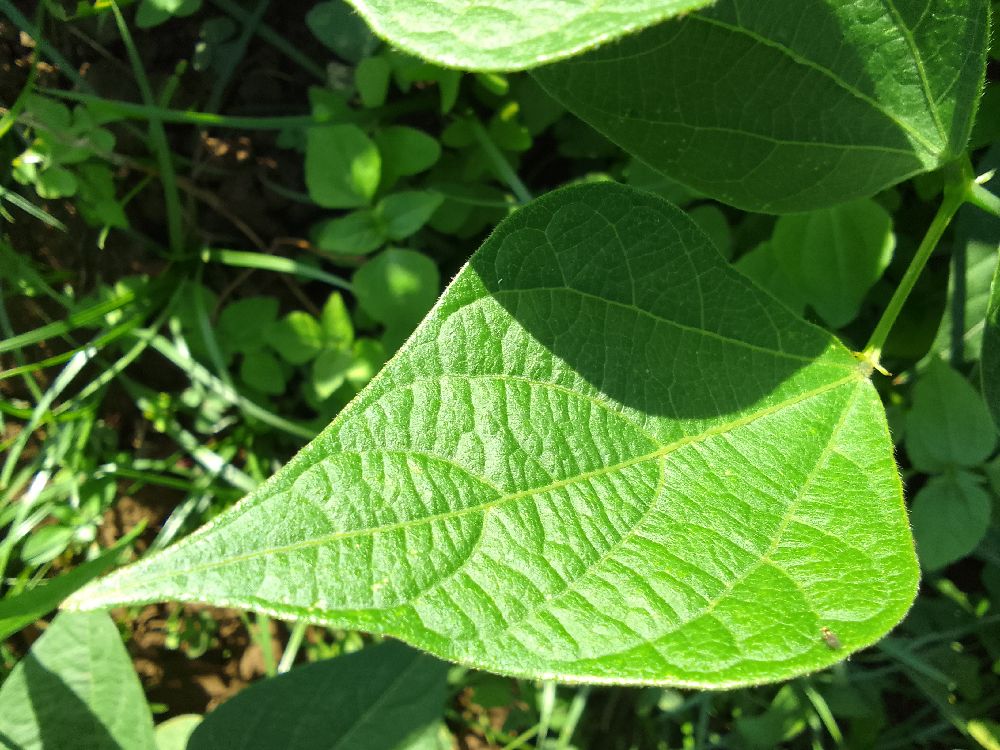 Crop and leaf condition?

common bean, healthy
